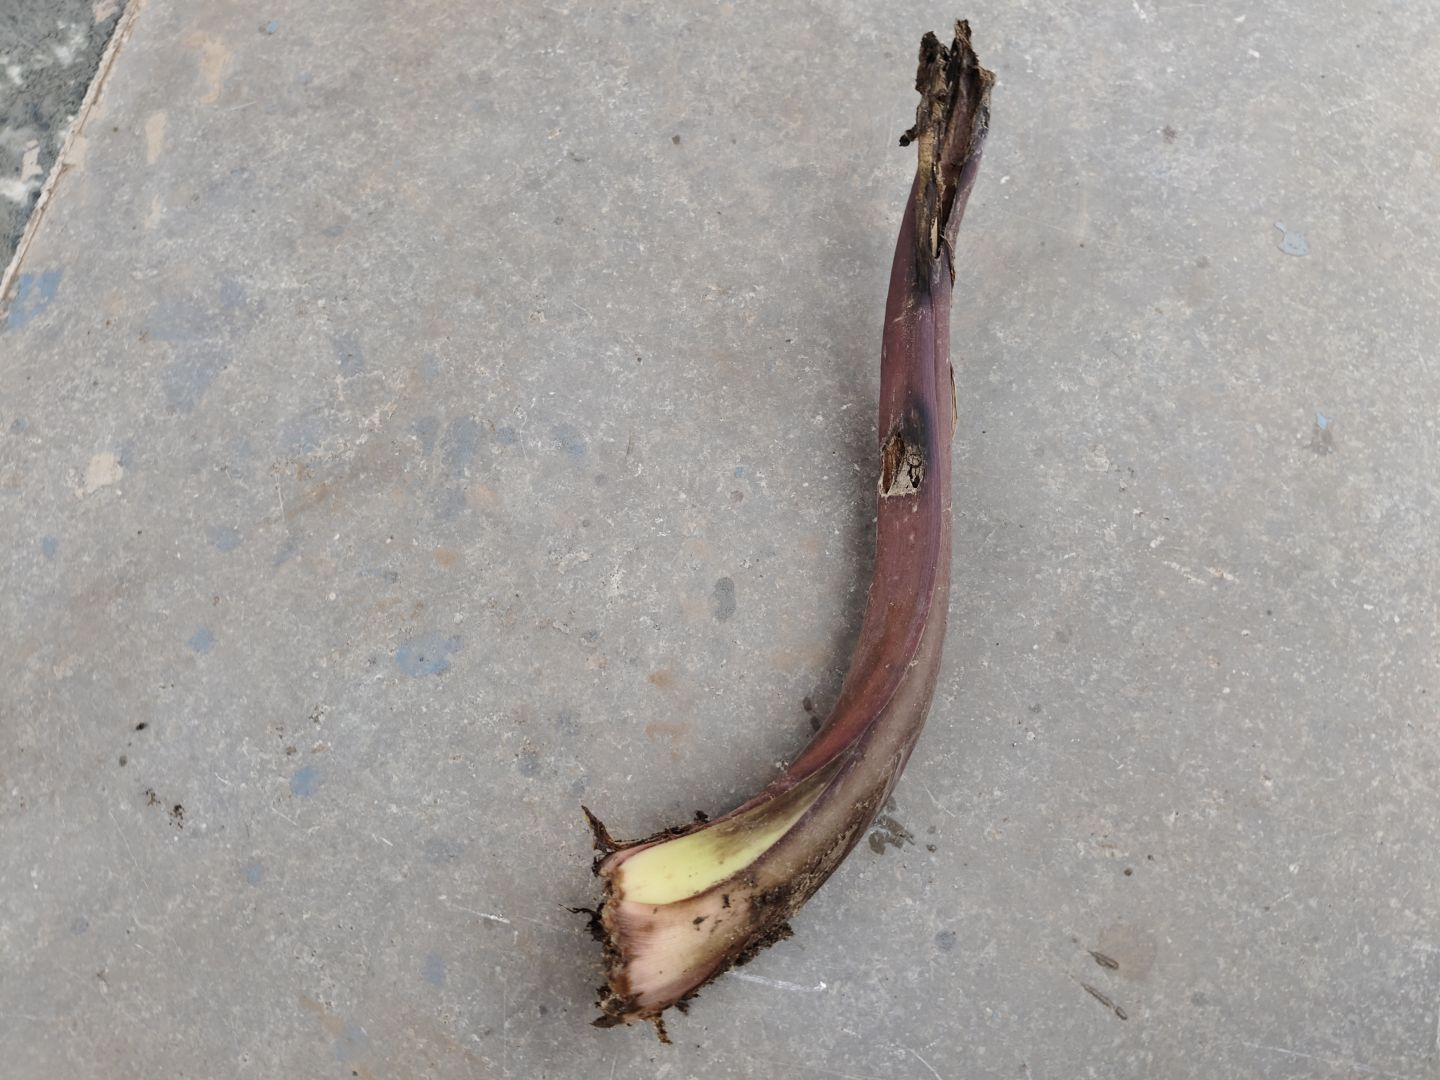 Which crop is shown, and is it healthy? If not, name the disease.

taro, root rot
